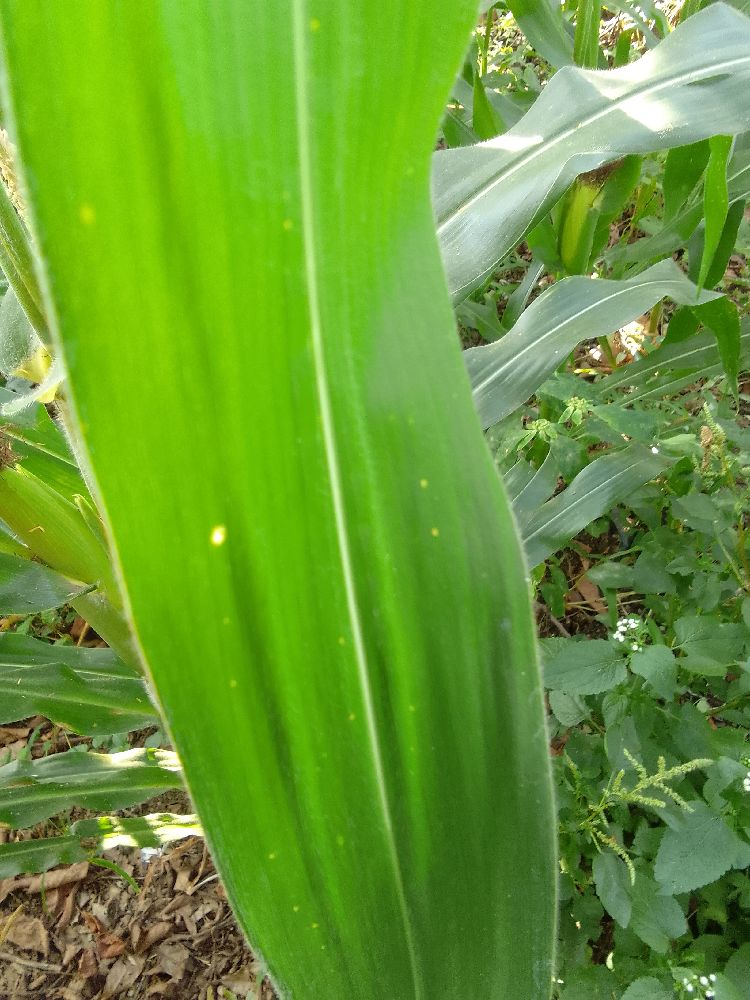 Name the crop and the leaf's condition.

maize, healthy
